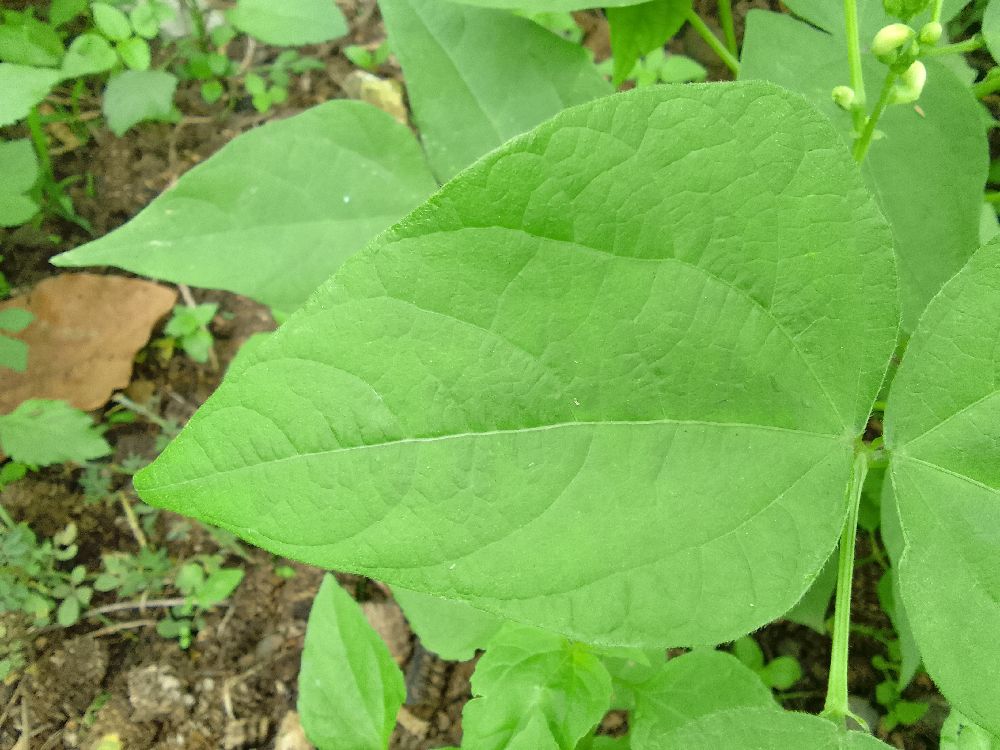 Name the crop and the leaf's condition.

common bean, healthy
